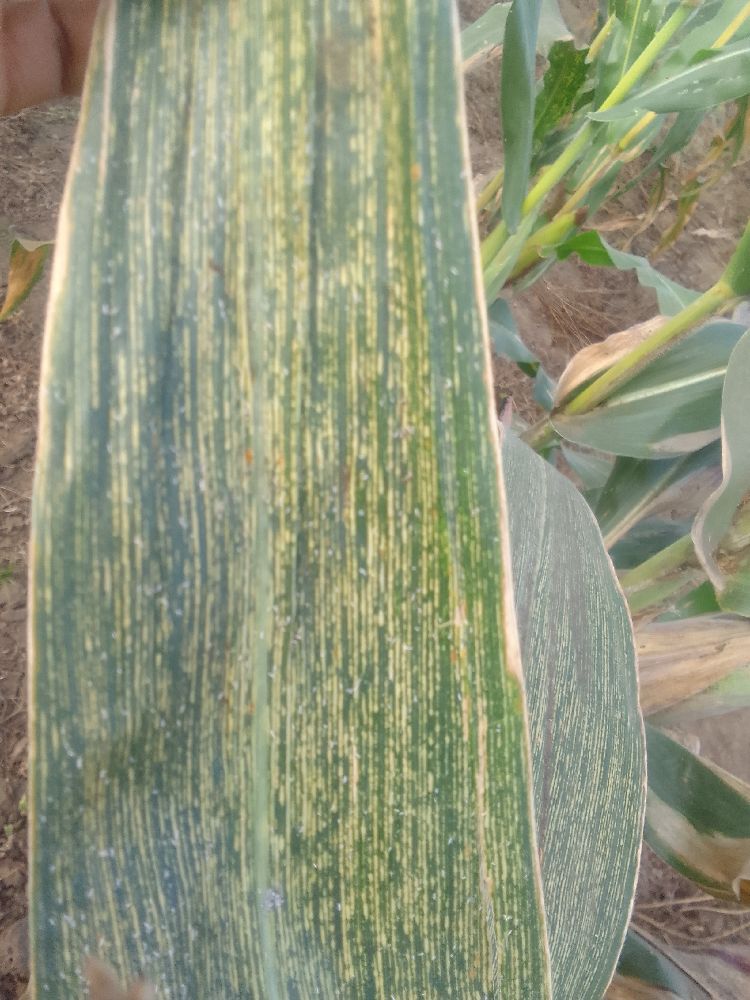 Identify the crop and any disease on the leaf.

maize, maize streak virus
